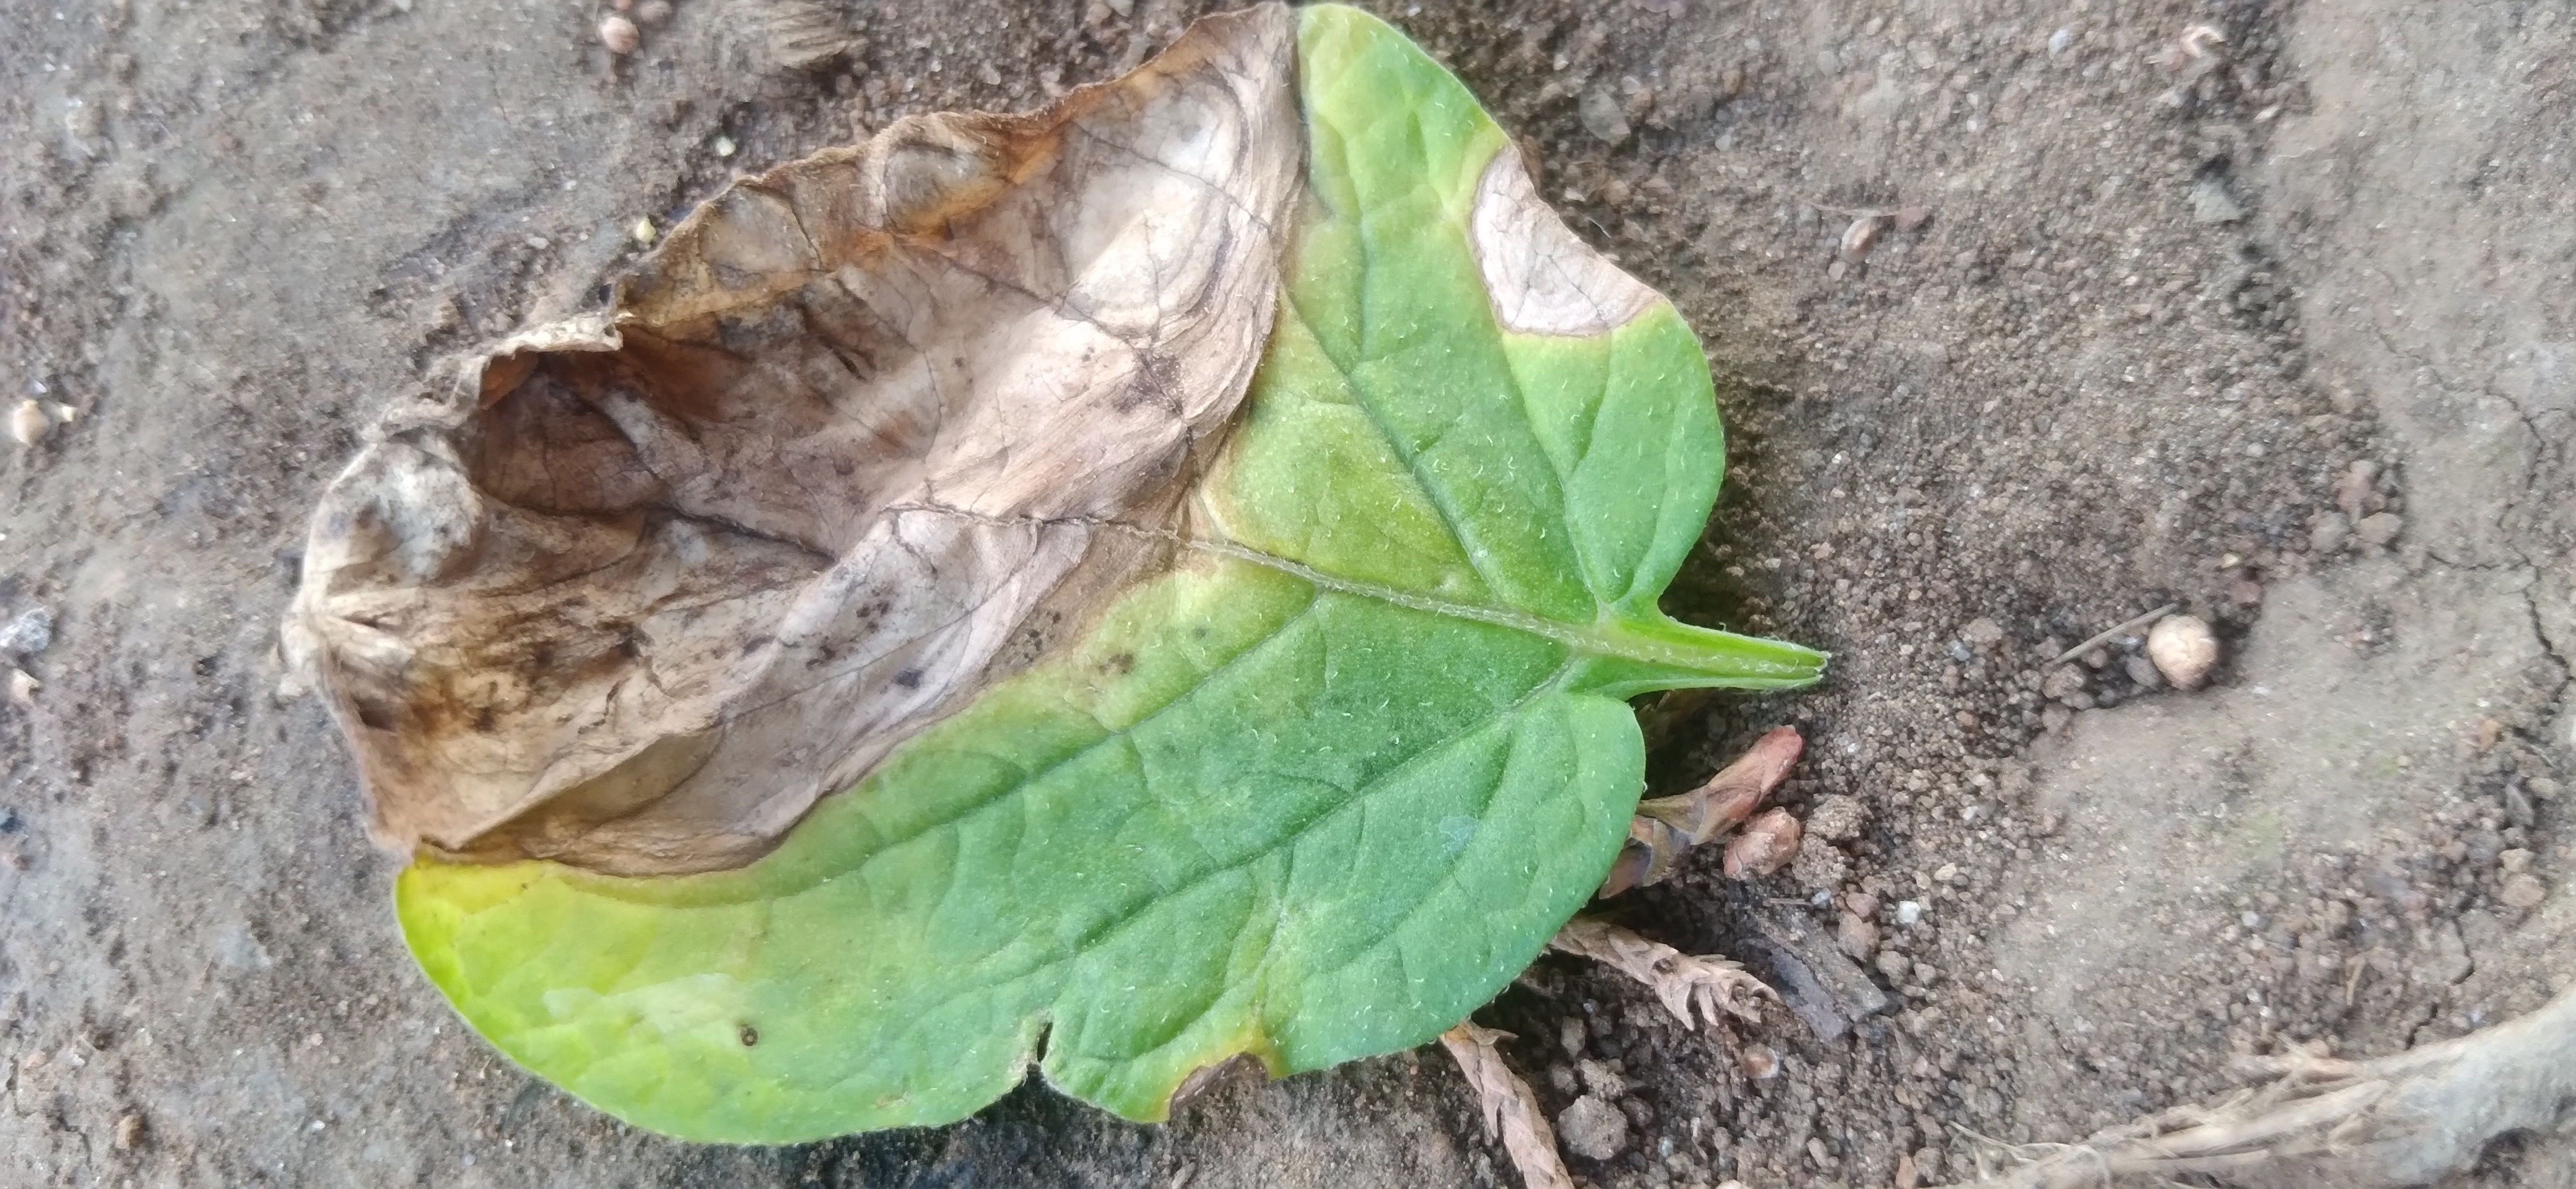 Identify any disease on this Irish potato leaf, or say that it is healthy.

early blight
